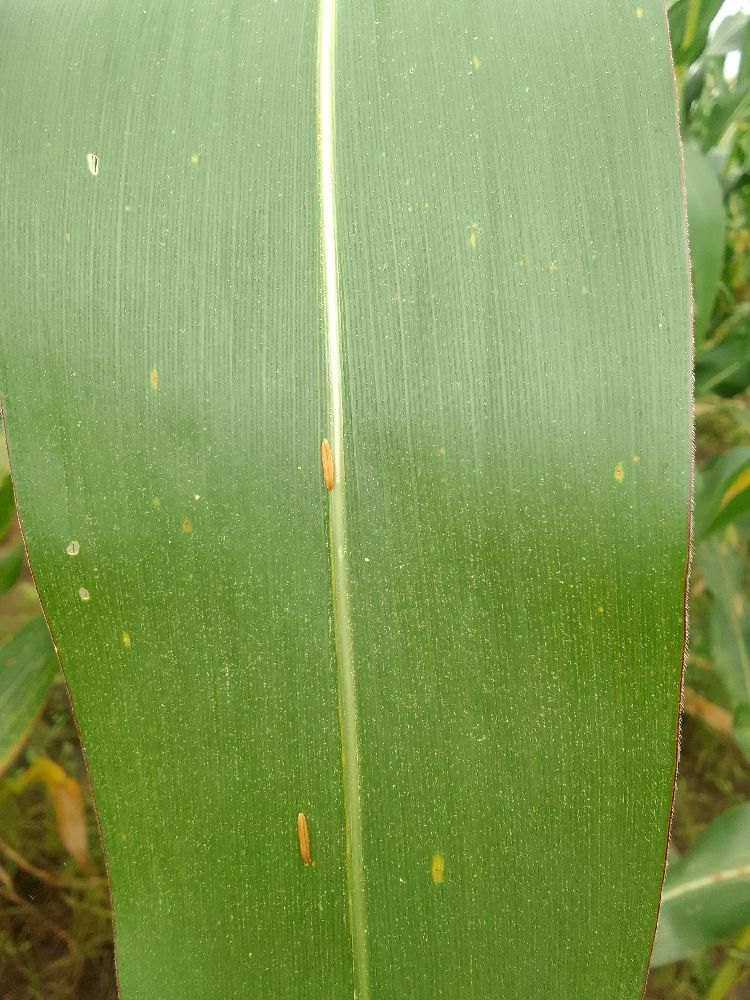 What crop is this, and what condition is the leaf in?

maize, healthy
